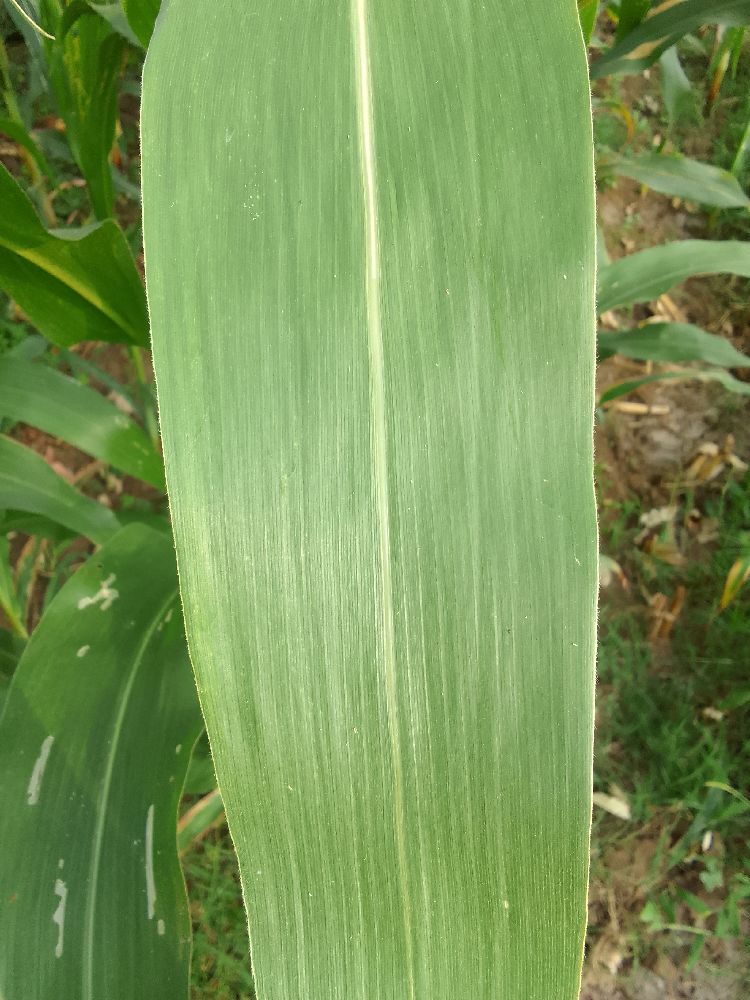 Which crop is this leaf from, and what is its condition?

maize, healthy
